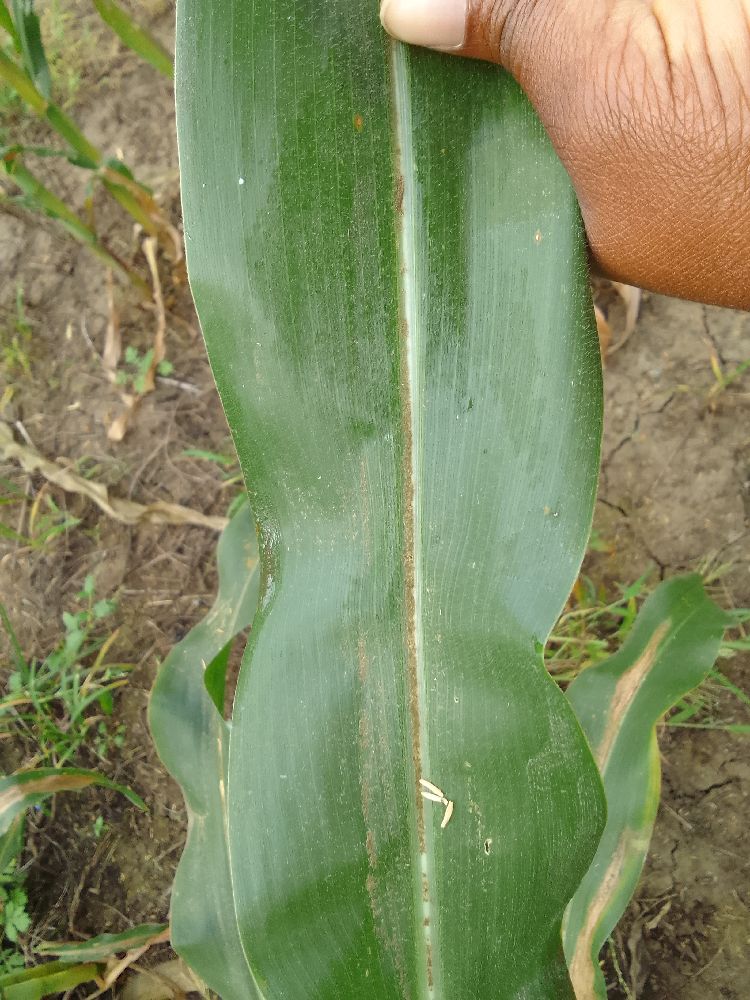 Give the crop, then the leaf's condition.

maize, healthy
